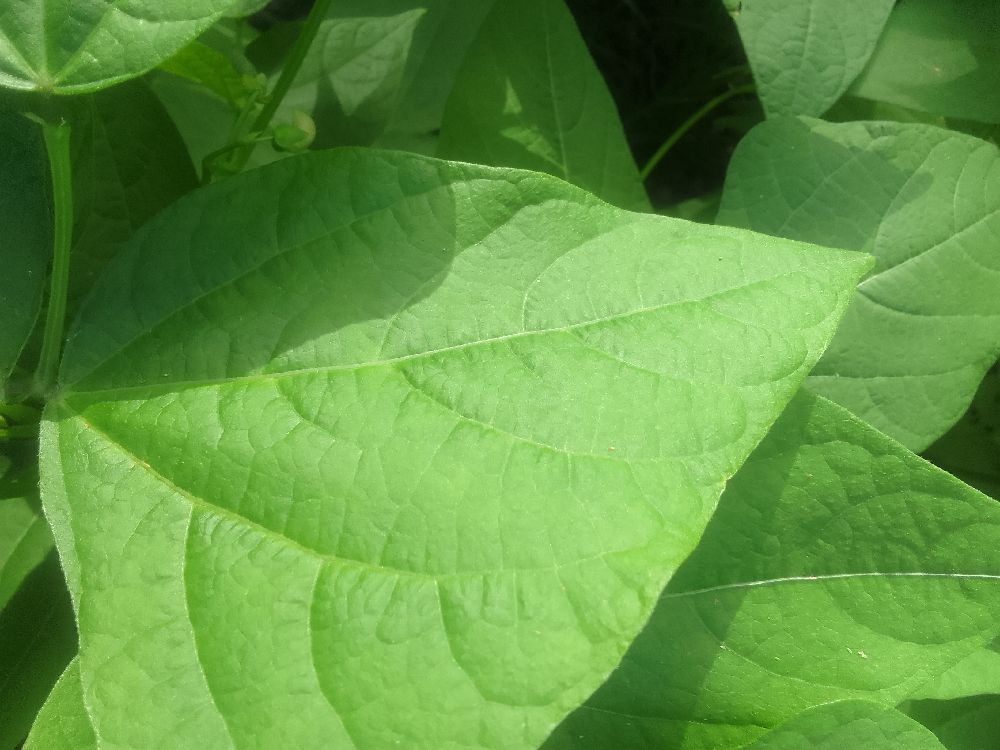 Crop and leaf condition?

common bean, healthy
